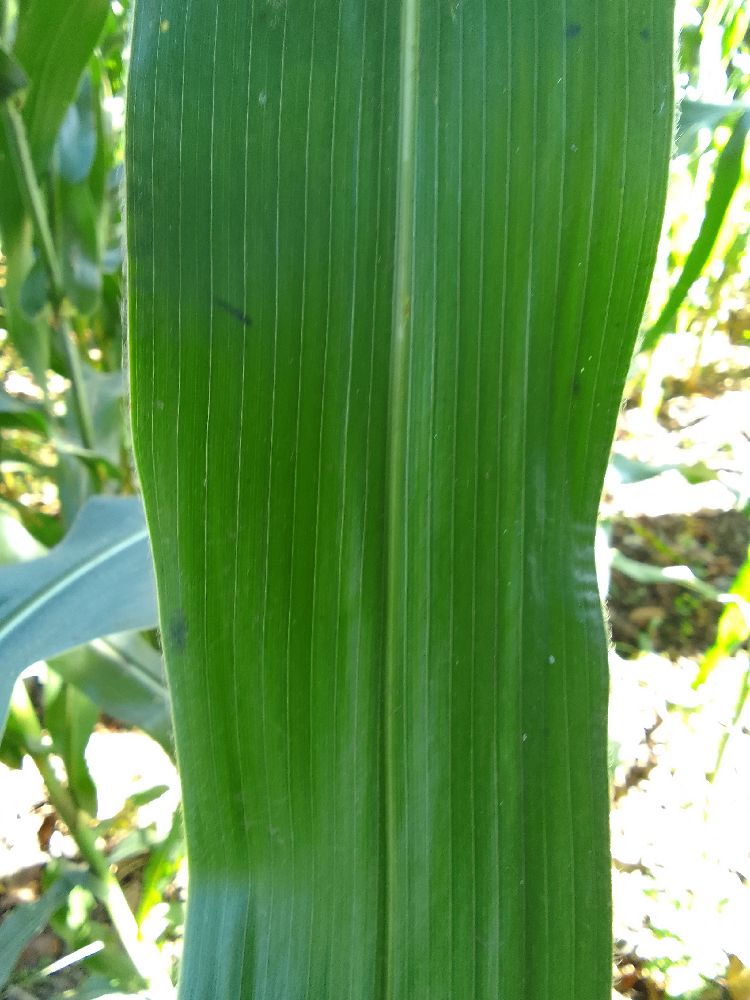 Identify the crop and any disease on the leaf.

maize, healthy
